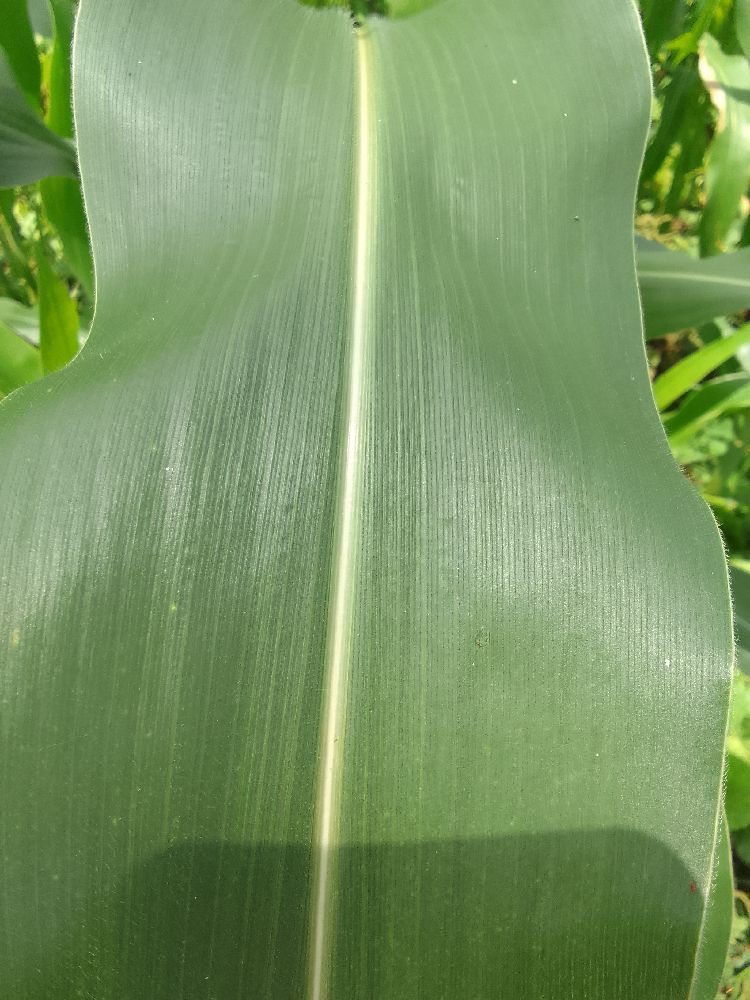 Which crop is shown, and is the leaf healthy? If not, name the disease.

maize, healthy
